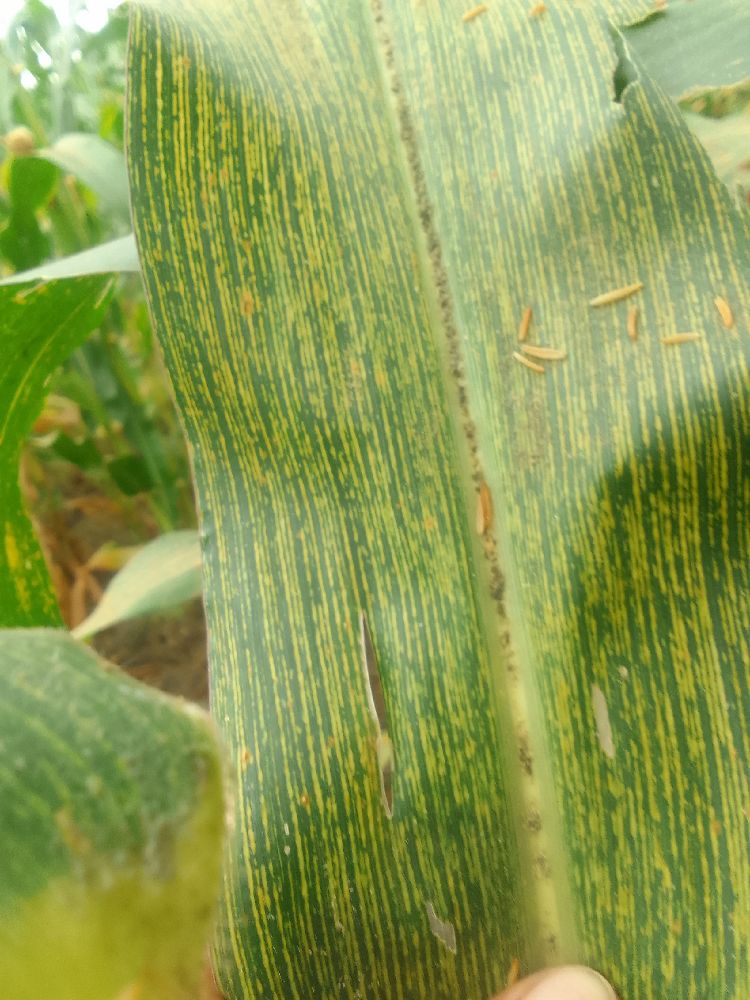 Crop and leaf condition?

maize, maize streak virus
